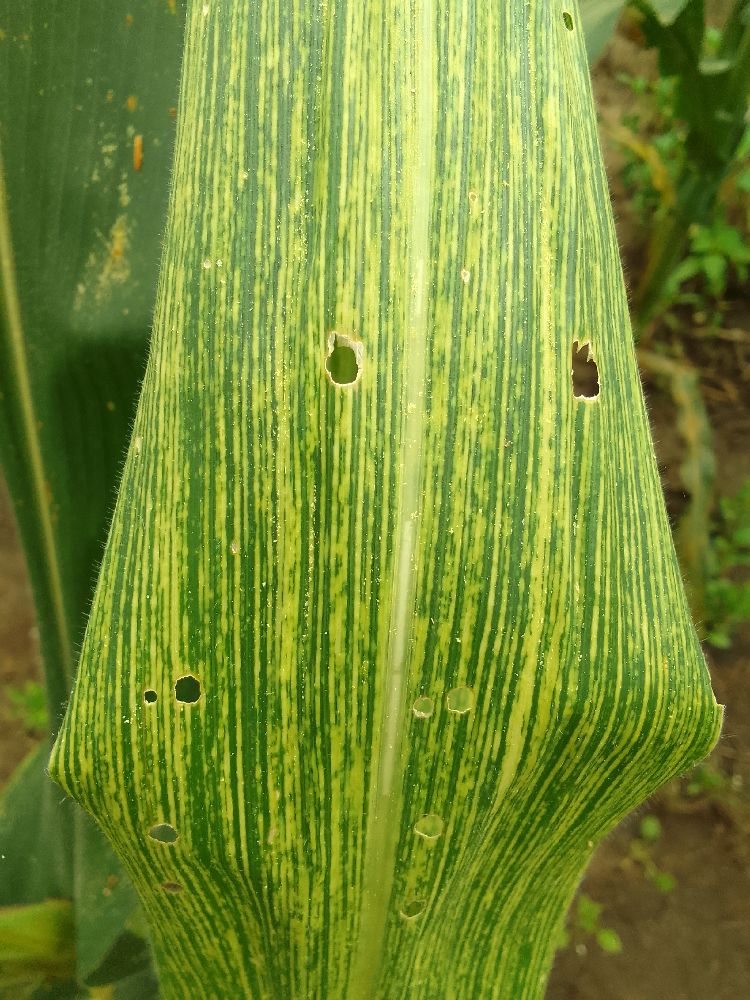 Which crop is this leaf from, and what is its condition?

maize, maize streak virus
